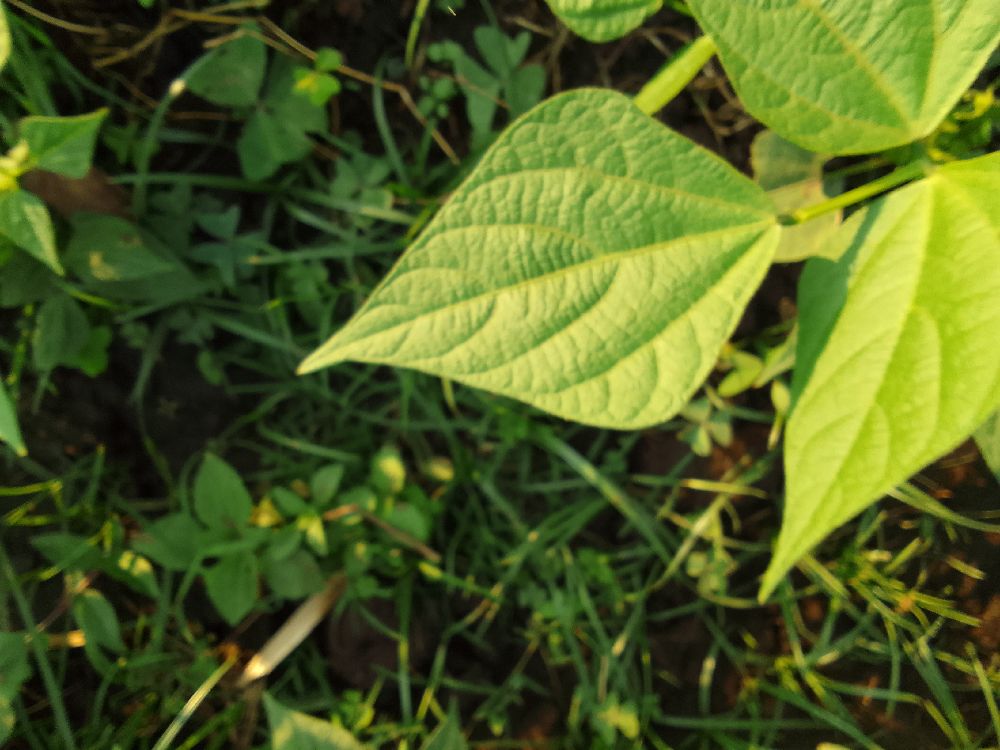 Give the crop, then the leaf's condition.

common bean, healthy
